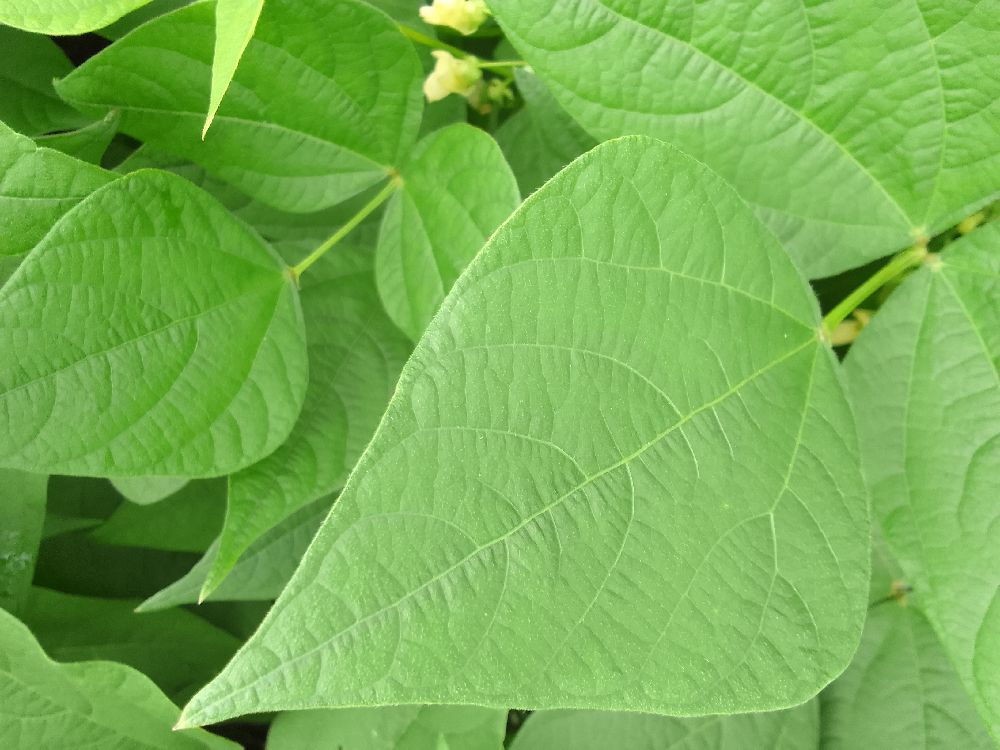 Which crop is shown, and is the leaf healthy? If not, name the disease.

common bean, healthy
